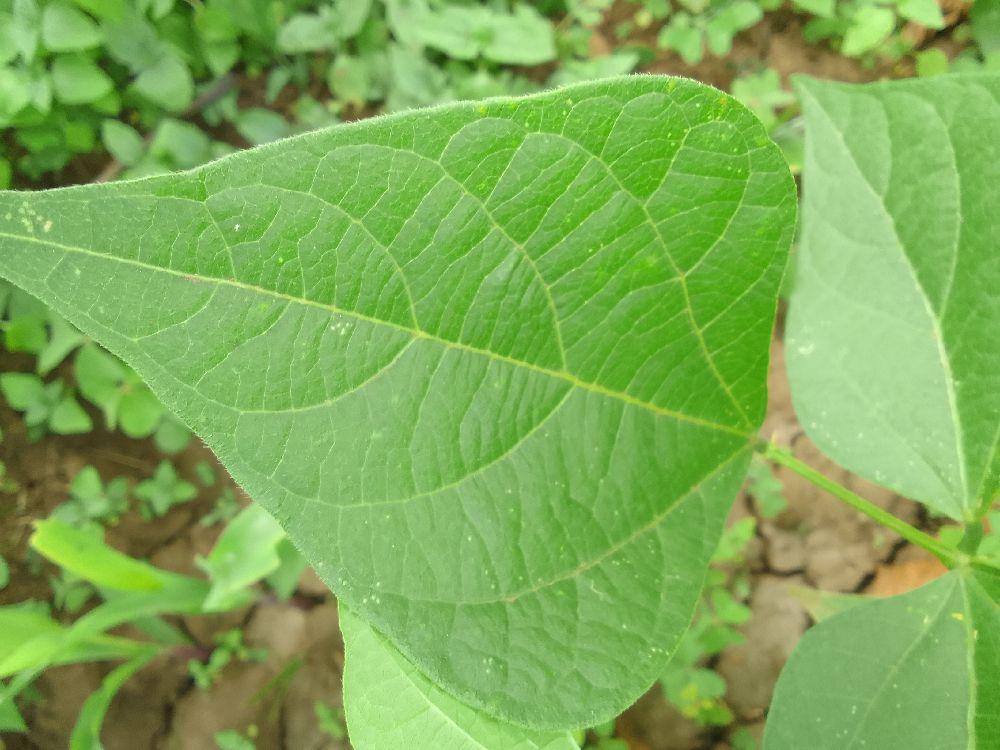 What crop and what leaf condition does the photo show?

common bean, healthy
